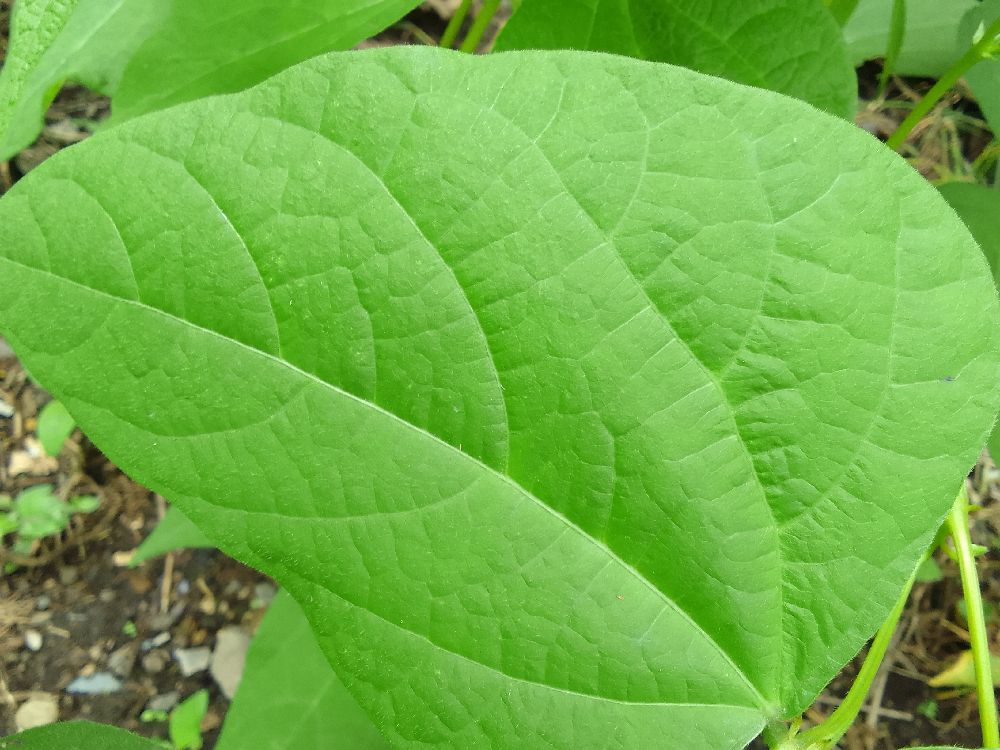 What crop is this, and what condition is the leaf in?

common bean, healthy
